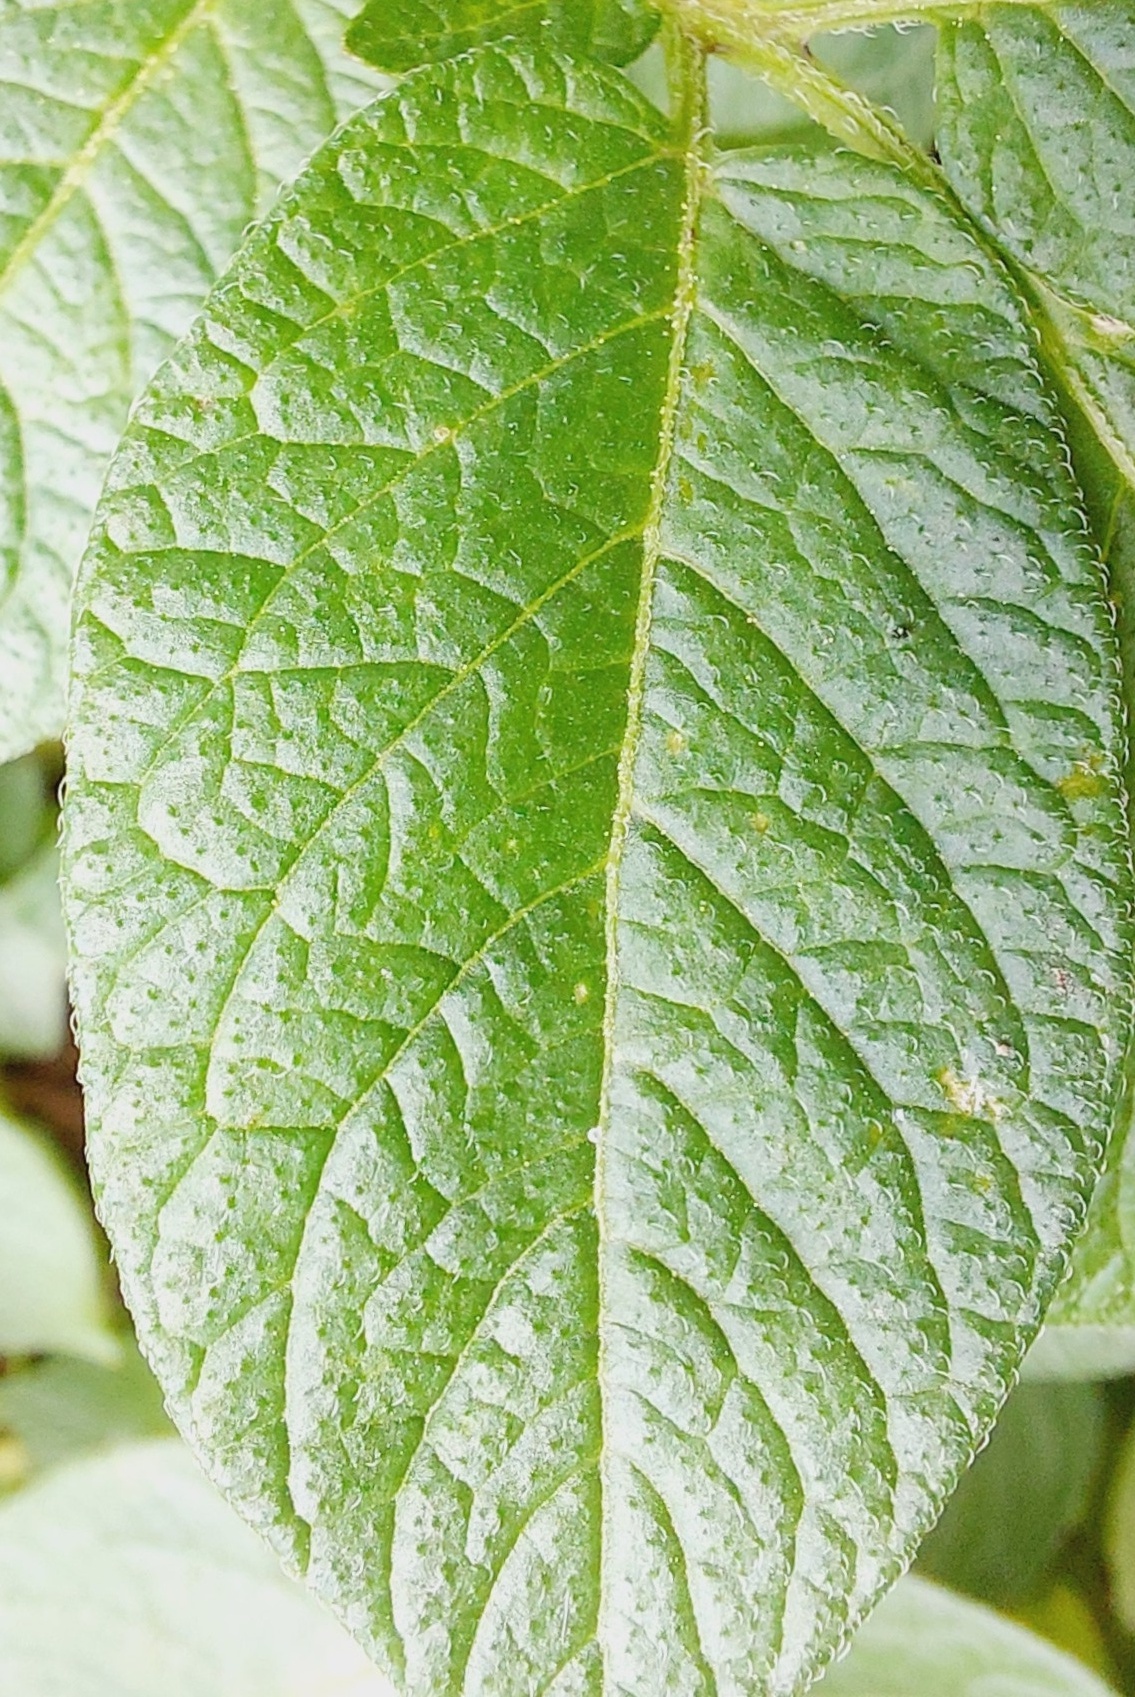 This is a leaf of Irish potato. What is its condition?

healthy
